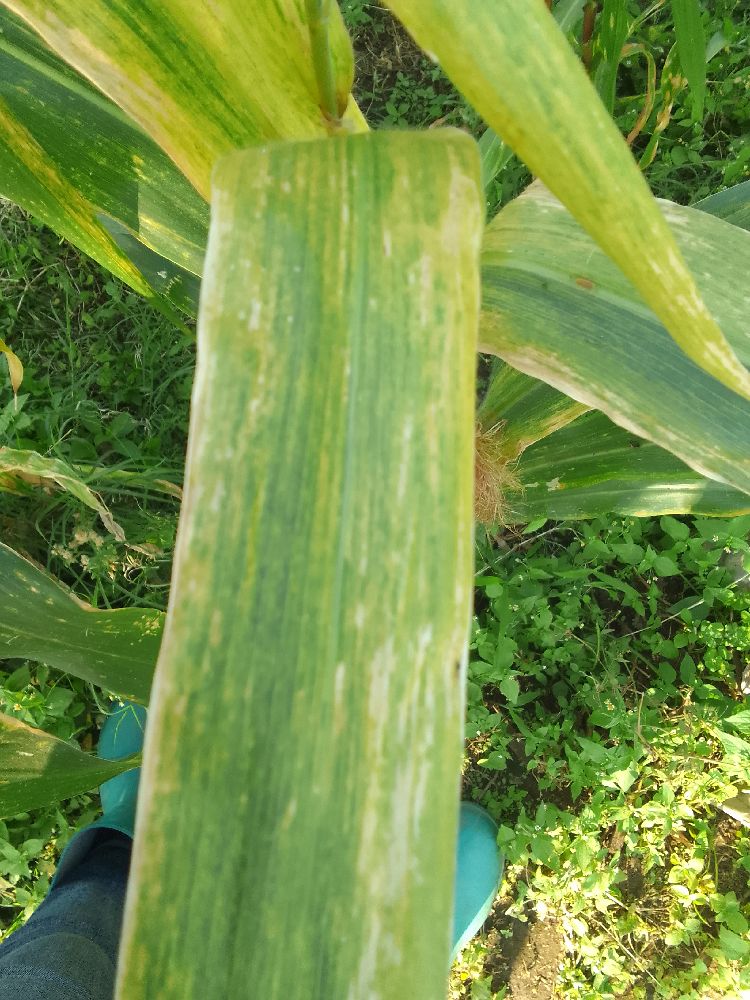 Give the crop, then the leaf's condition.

maize, maize lethal necrosis
